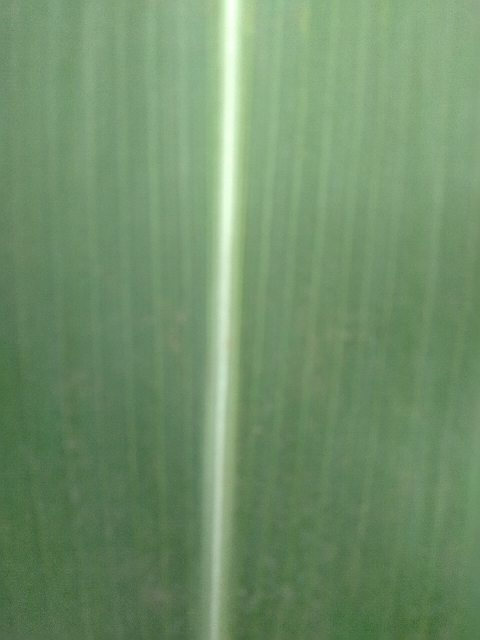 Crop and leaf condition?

maize, healthy
